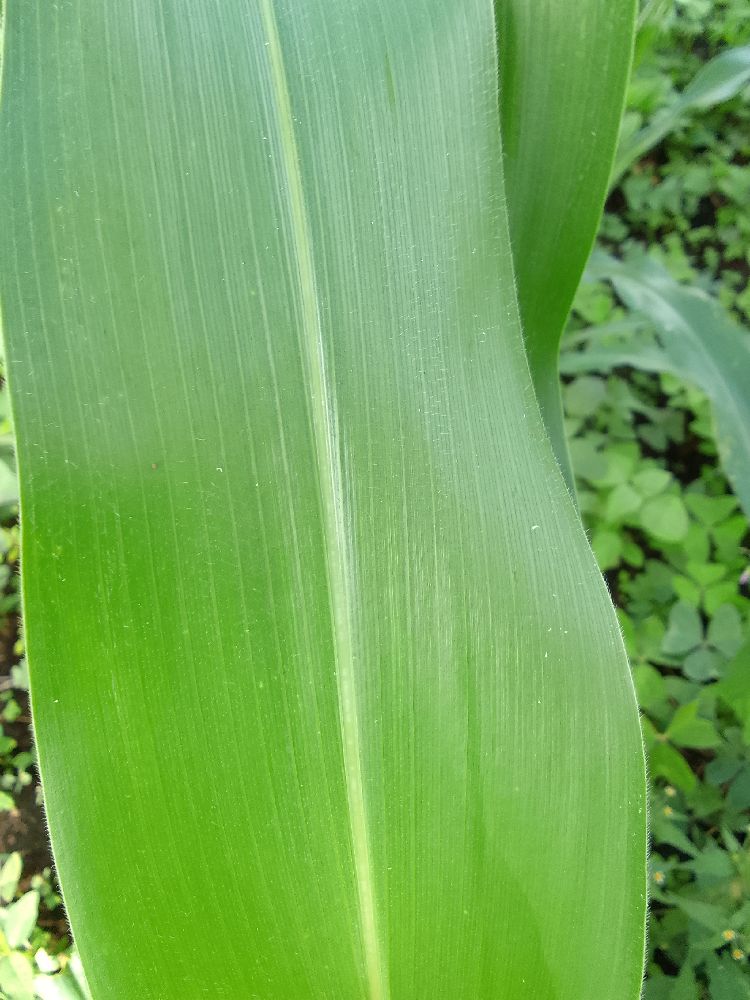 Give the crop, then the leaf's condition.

maize, healthy
